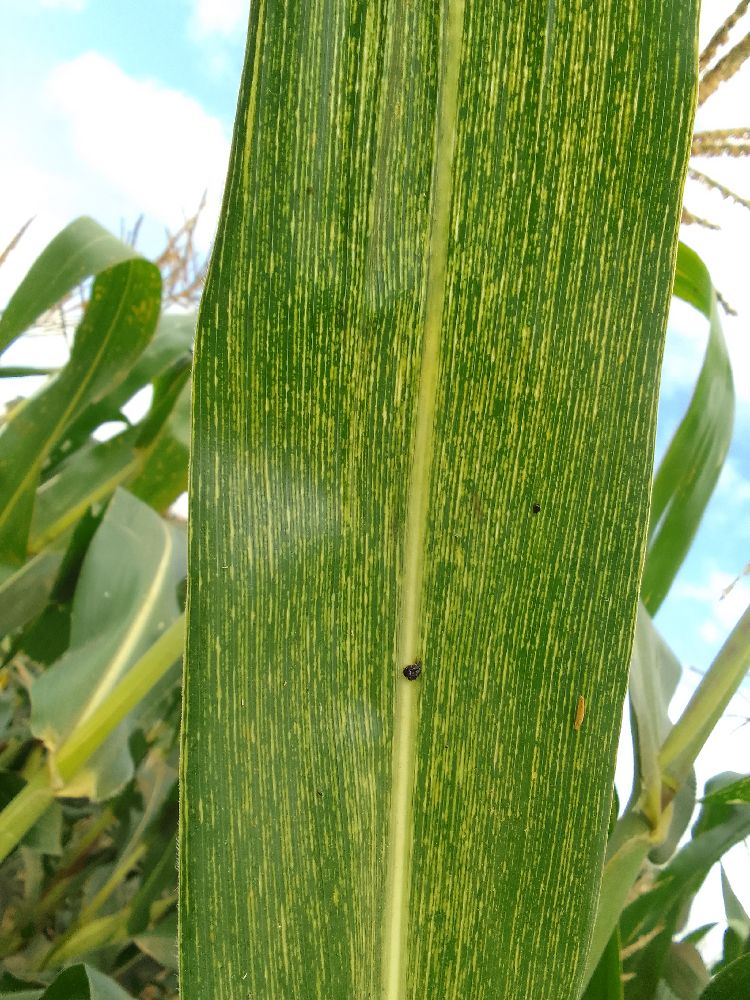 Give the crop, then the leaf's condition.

maize, maize streak virus
